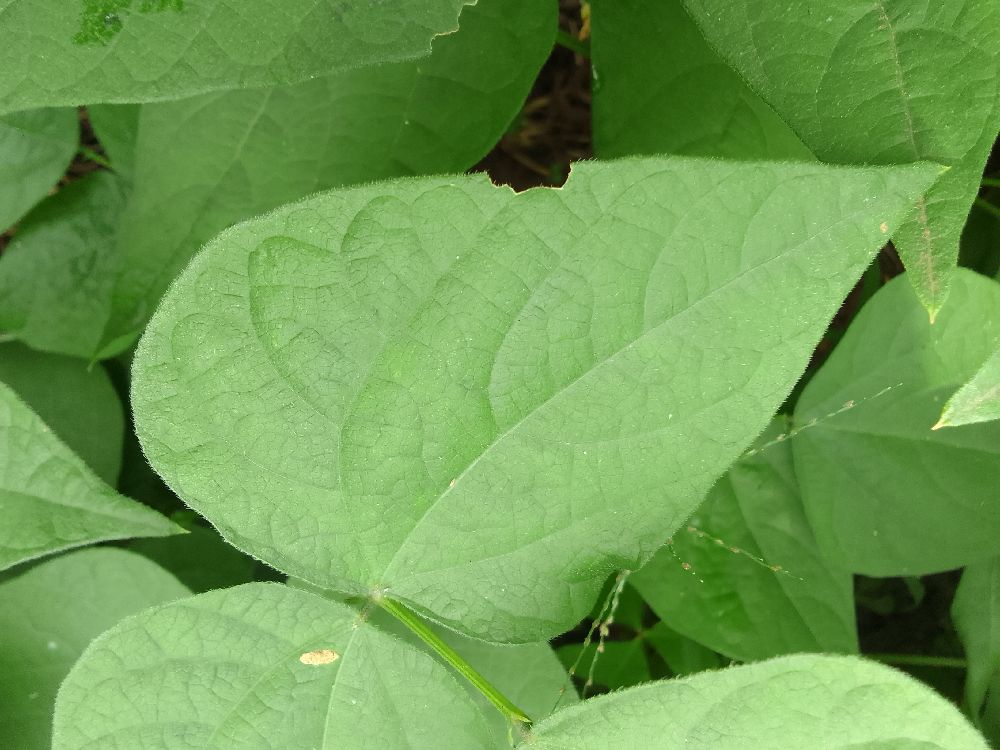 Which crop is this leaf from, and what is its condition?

common bean, healthy
